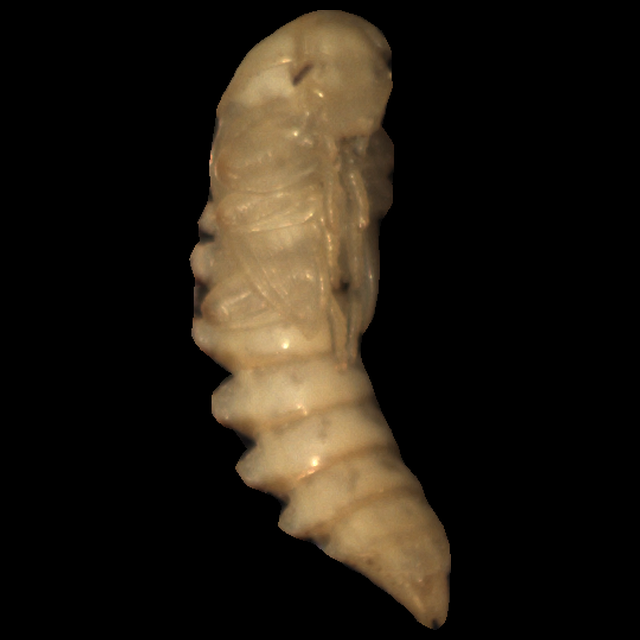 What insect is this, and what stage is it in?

mealworm pupa
